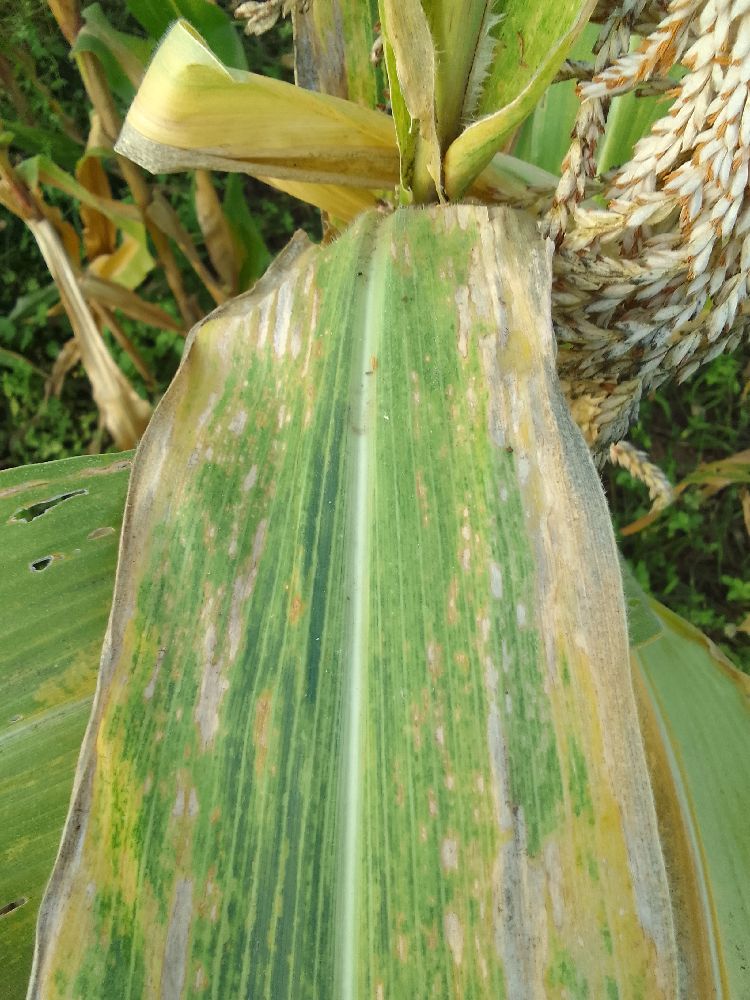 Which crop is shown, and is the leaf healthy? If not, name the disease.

maize, maize lethal necrosis
